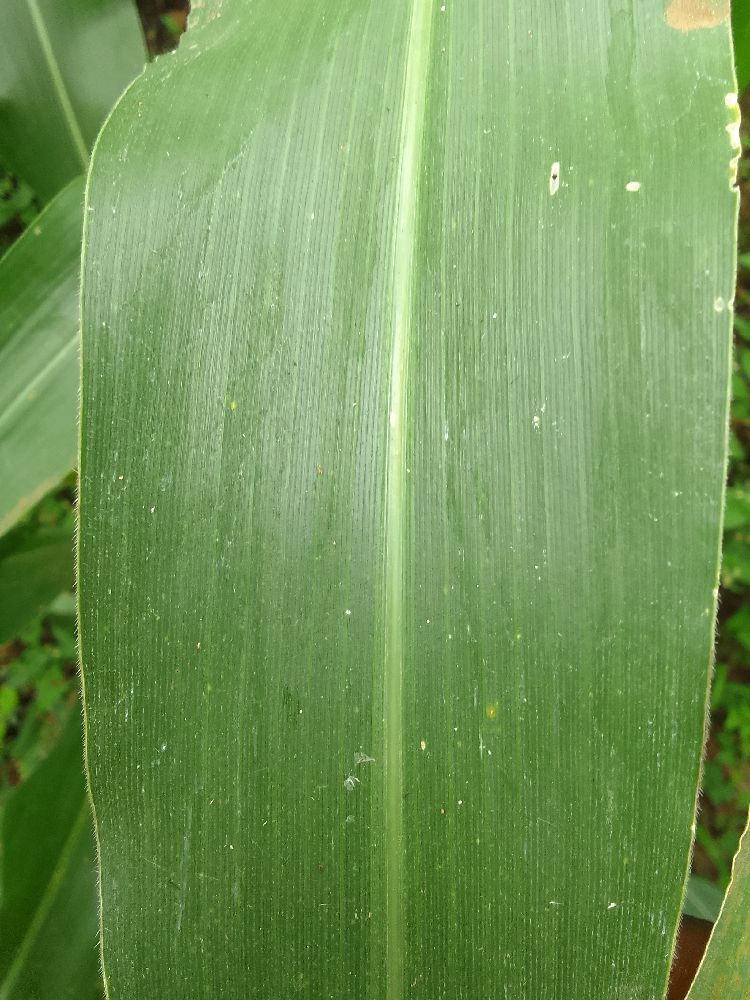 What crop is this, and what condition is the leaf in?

maize, healthy
